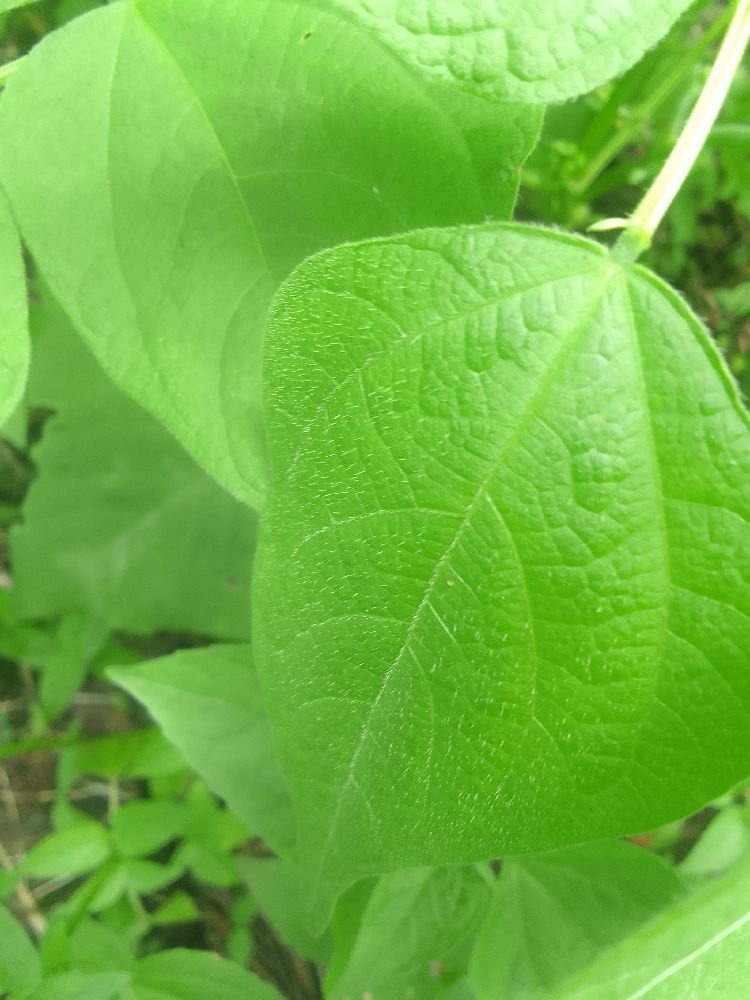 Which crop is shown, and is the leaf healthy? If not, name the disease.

common bean, healthy
